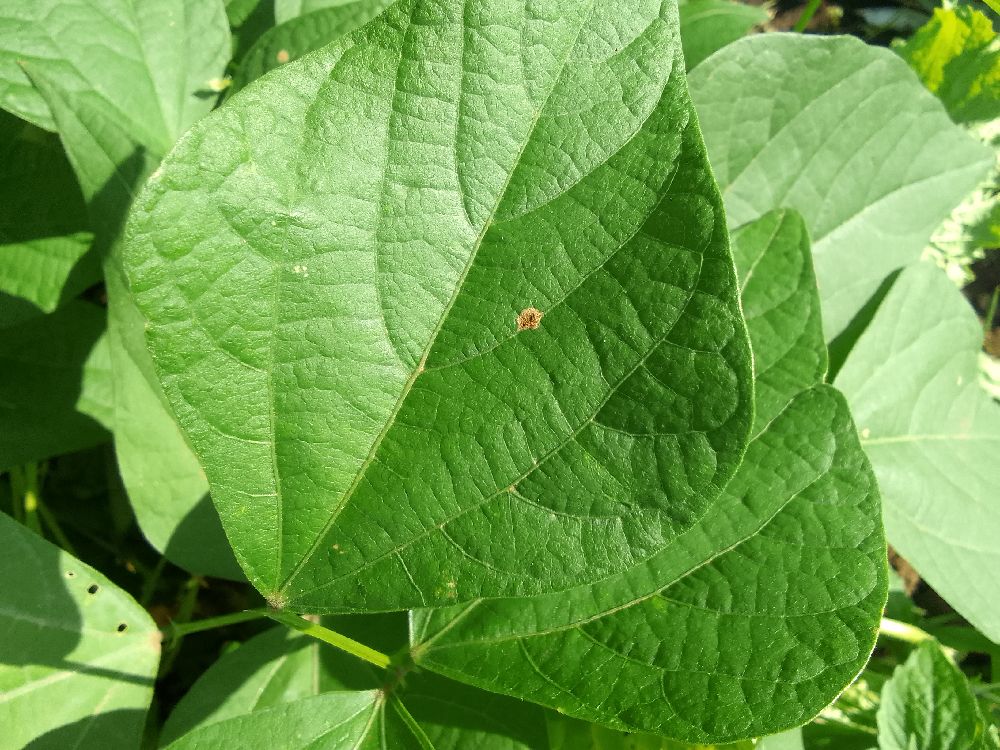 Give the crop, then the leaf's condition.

common bean, healthy
